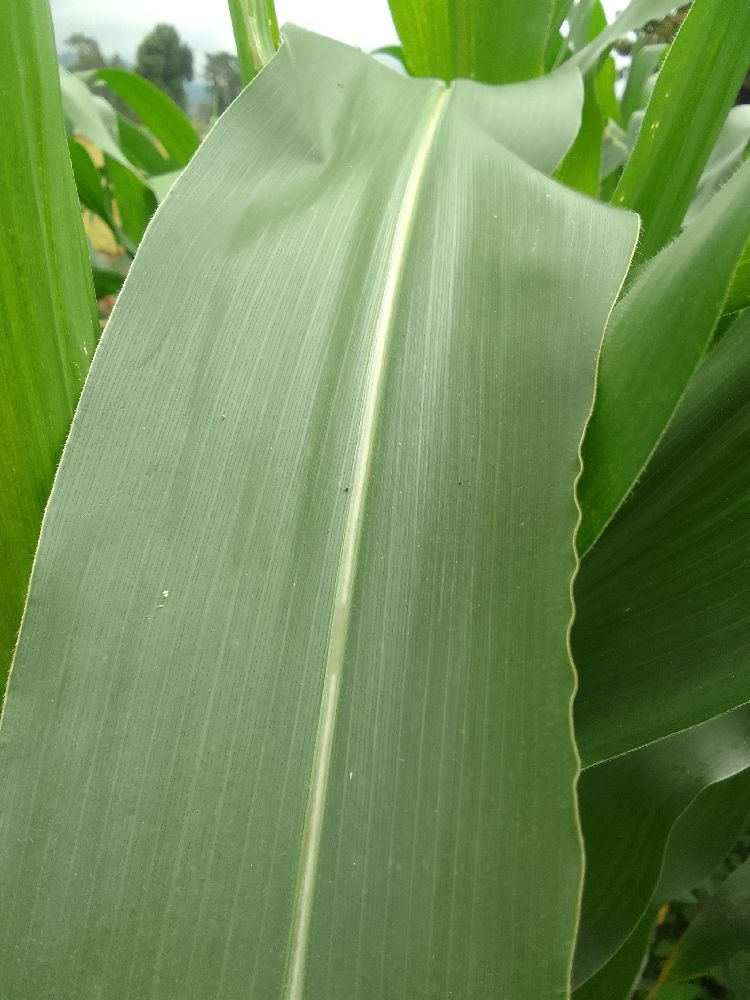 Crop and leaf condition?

maize, healthy
